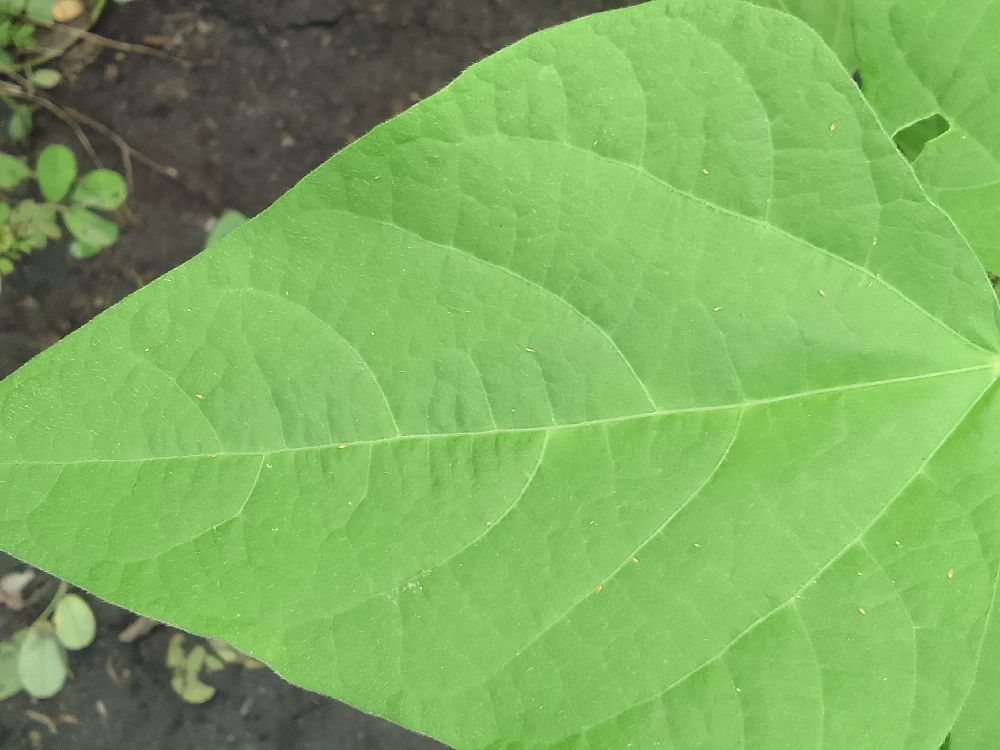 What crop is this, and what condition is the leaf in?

common bean, healthy
